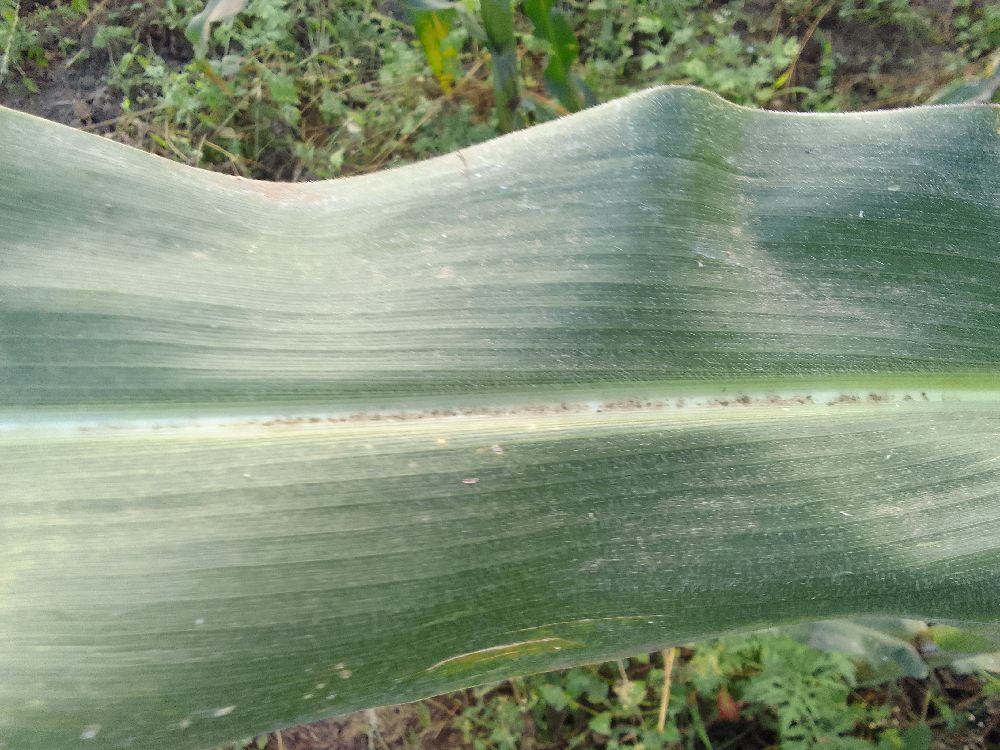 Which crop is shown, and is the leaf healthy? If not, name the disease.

maize, healthy
